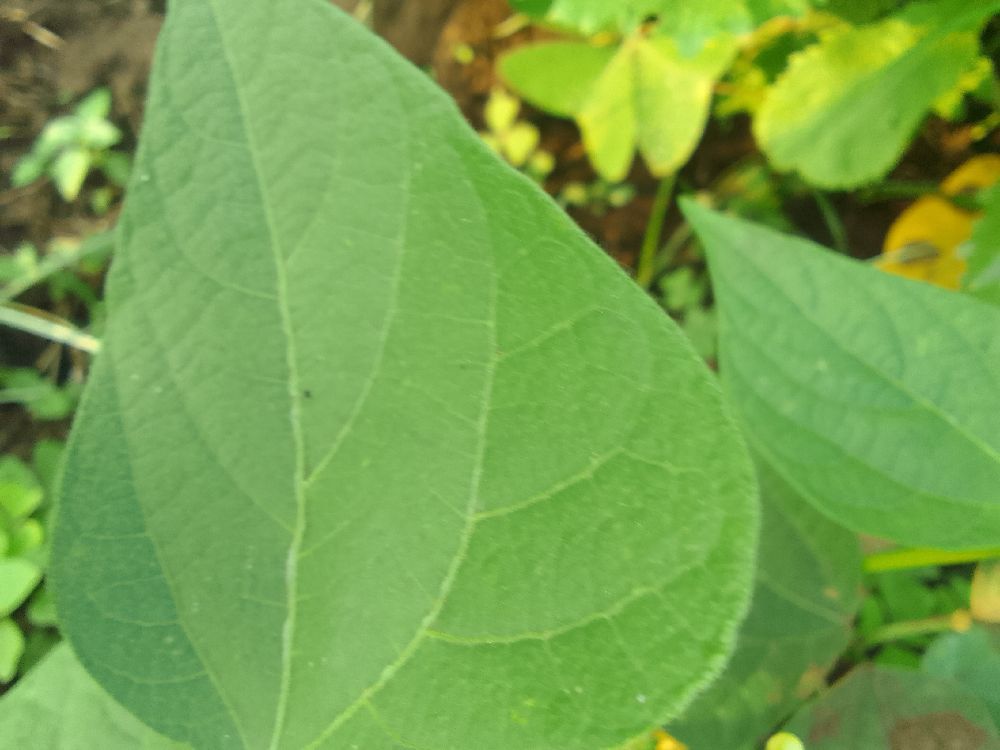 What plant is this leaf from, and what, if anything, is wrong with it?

common bean, healthy
